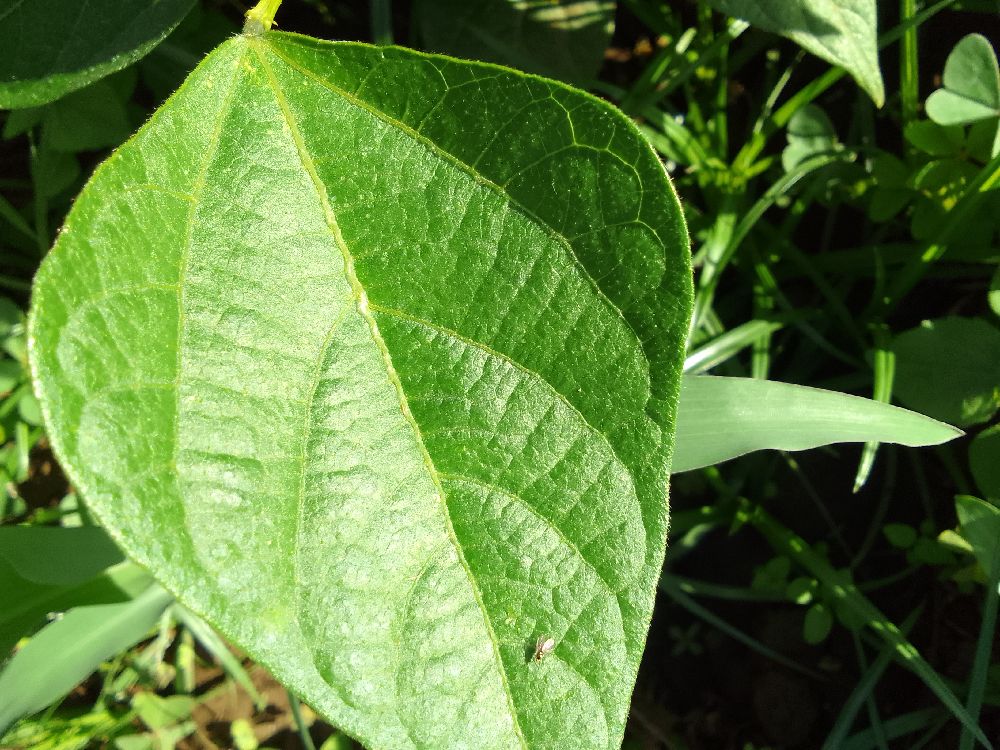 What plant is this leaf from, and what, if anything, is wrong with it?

common bean, healthy
